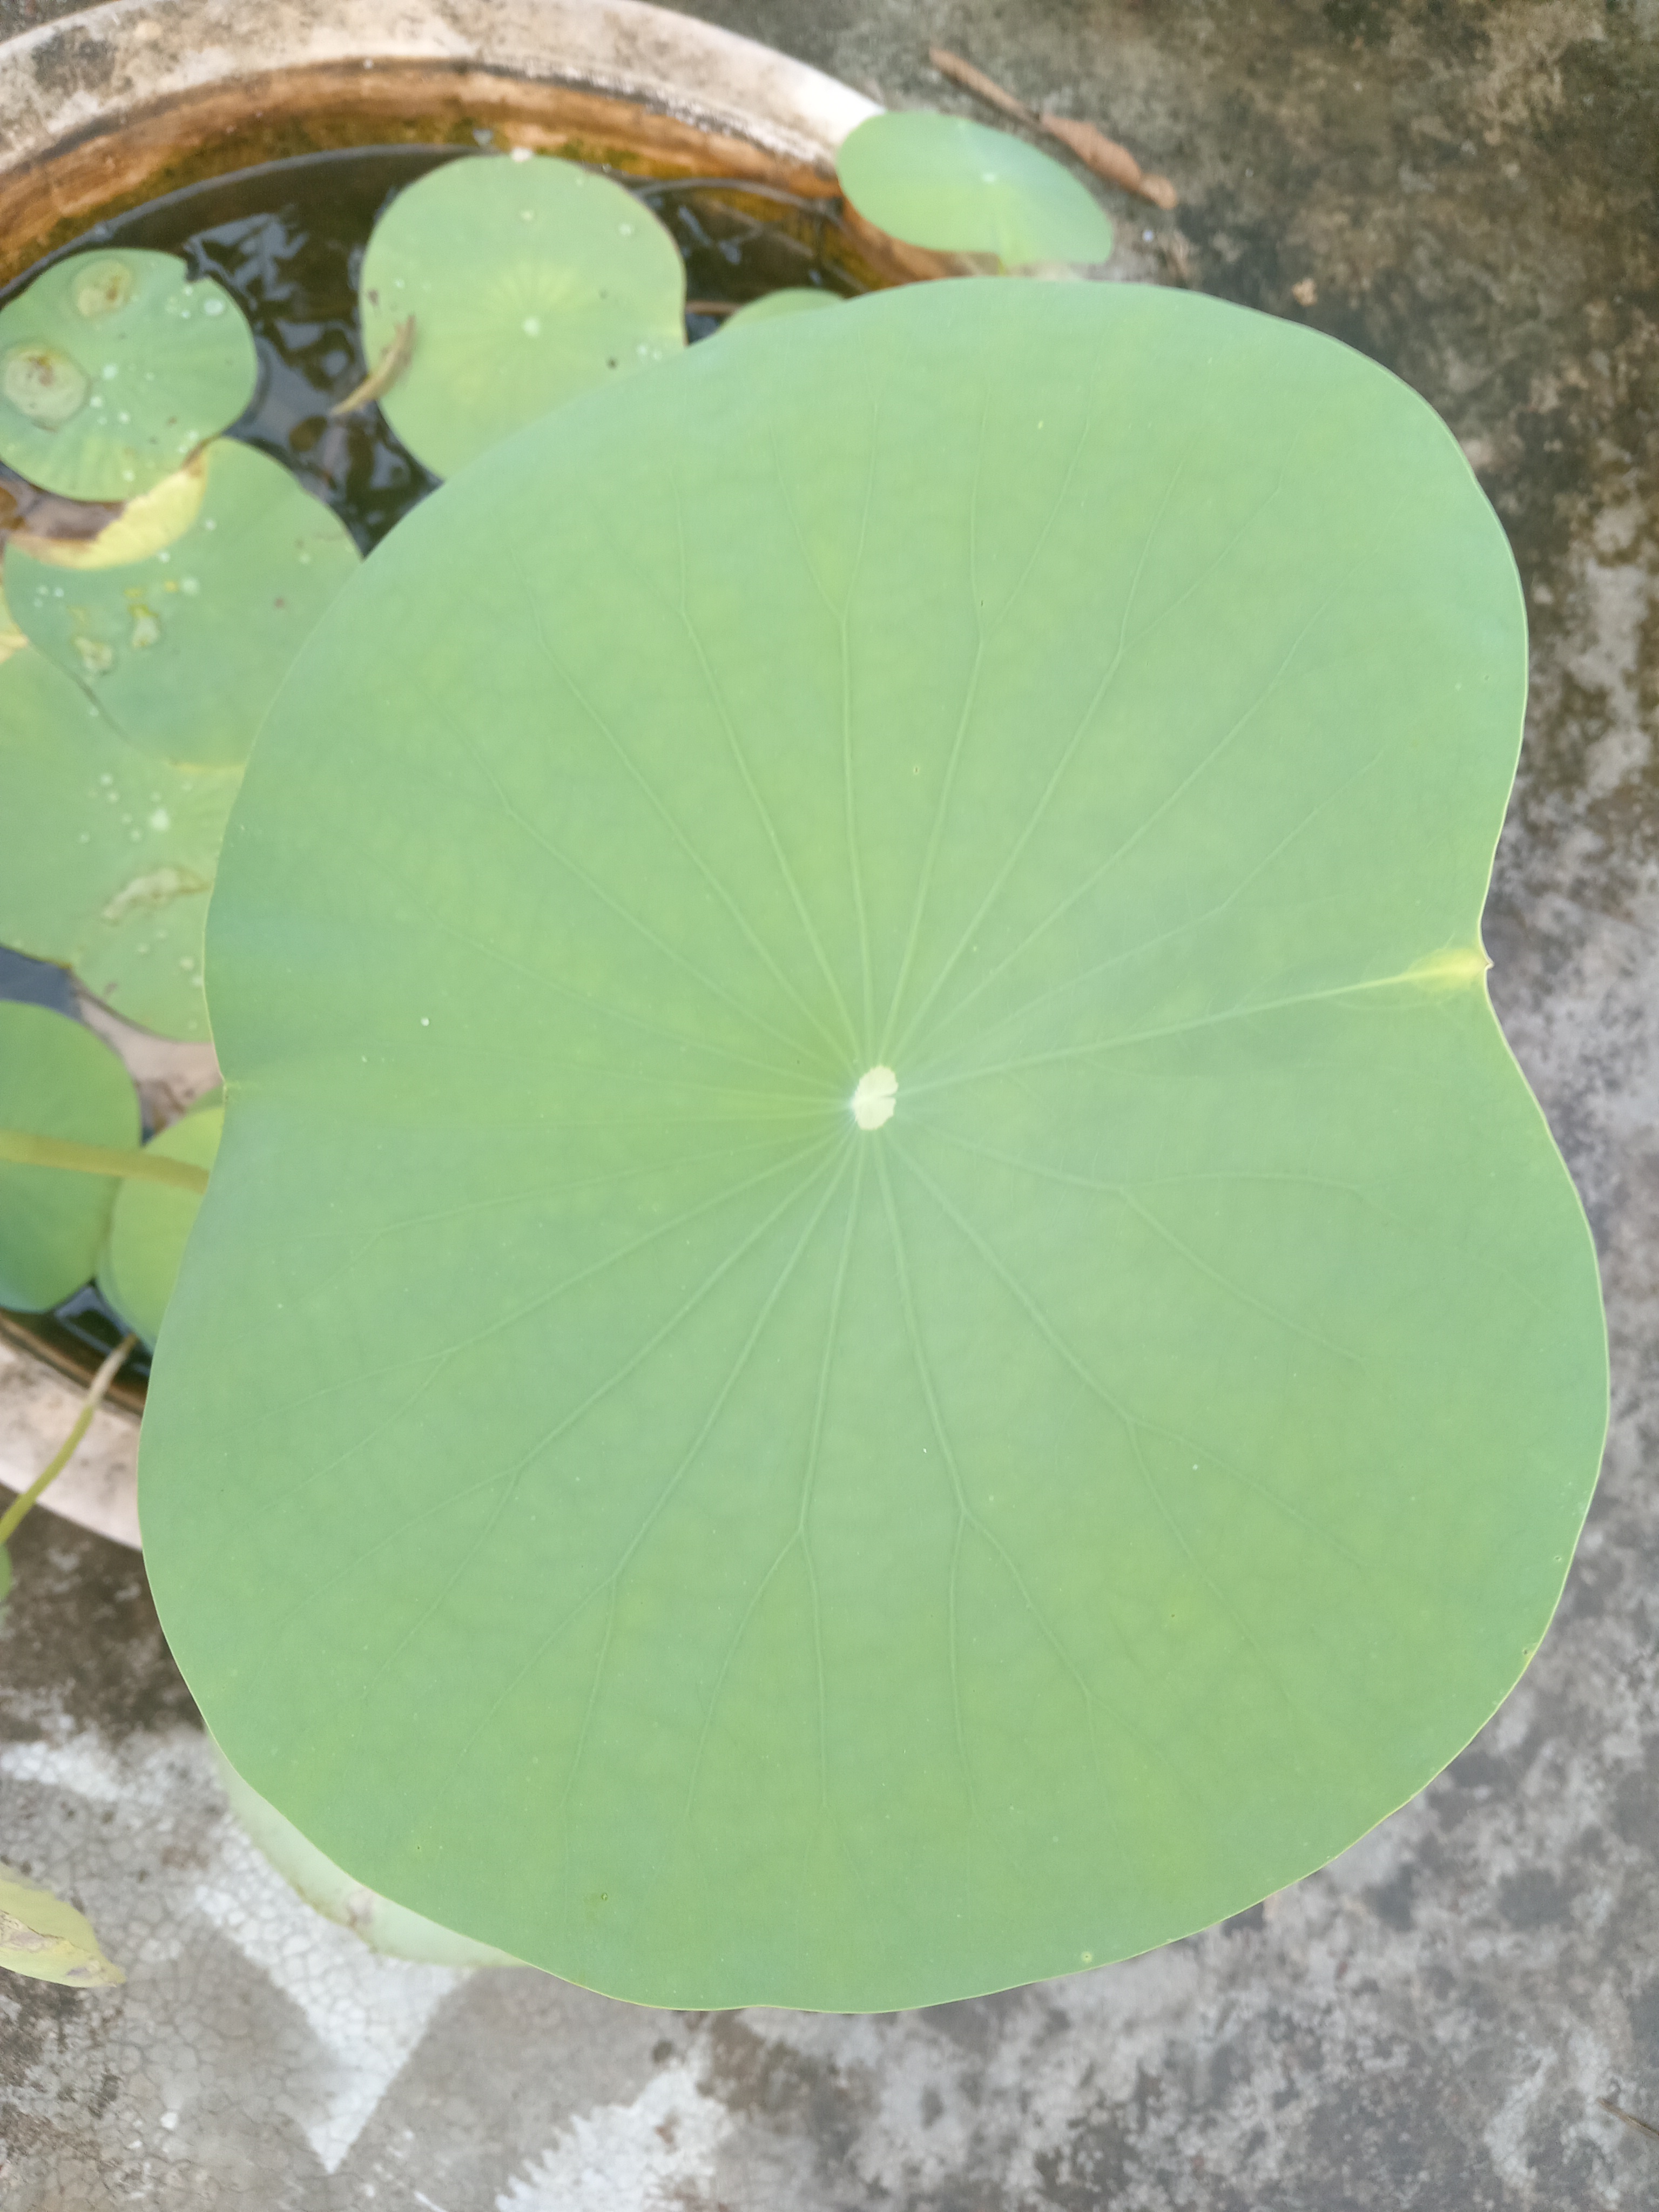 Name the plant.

lotus
